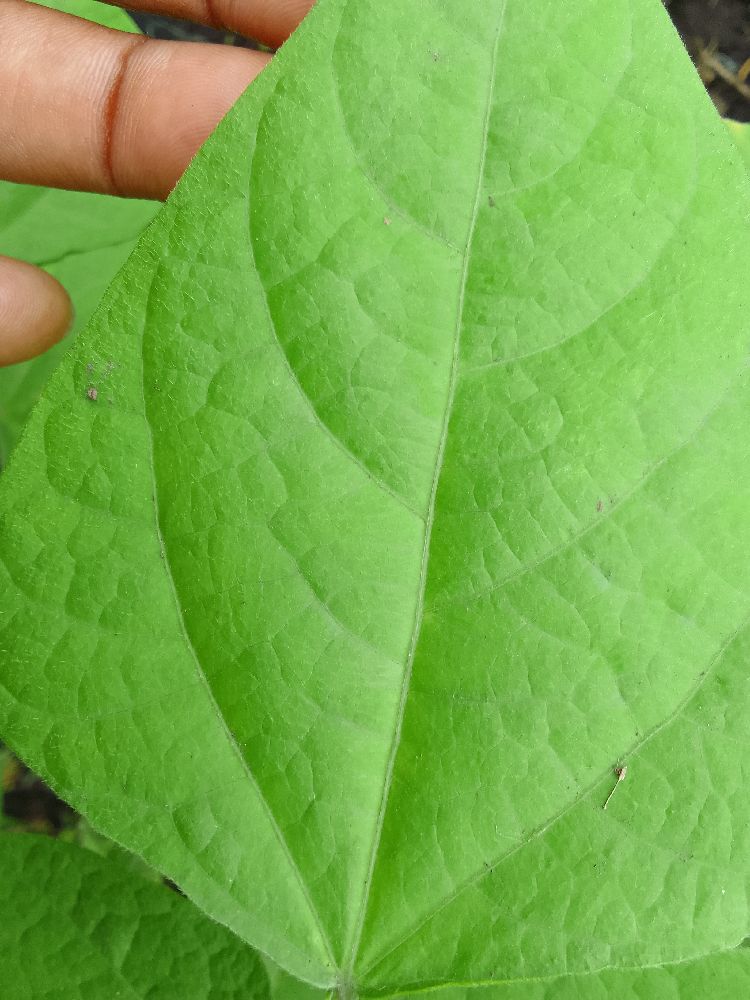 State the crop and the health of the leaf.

common bean, healthy
